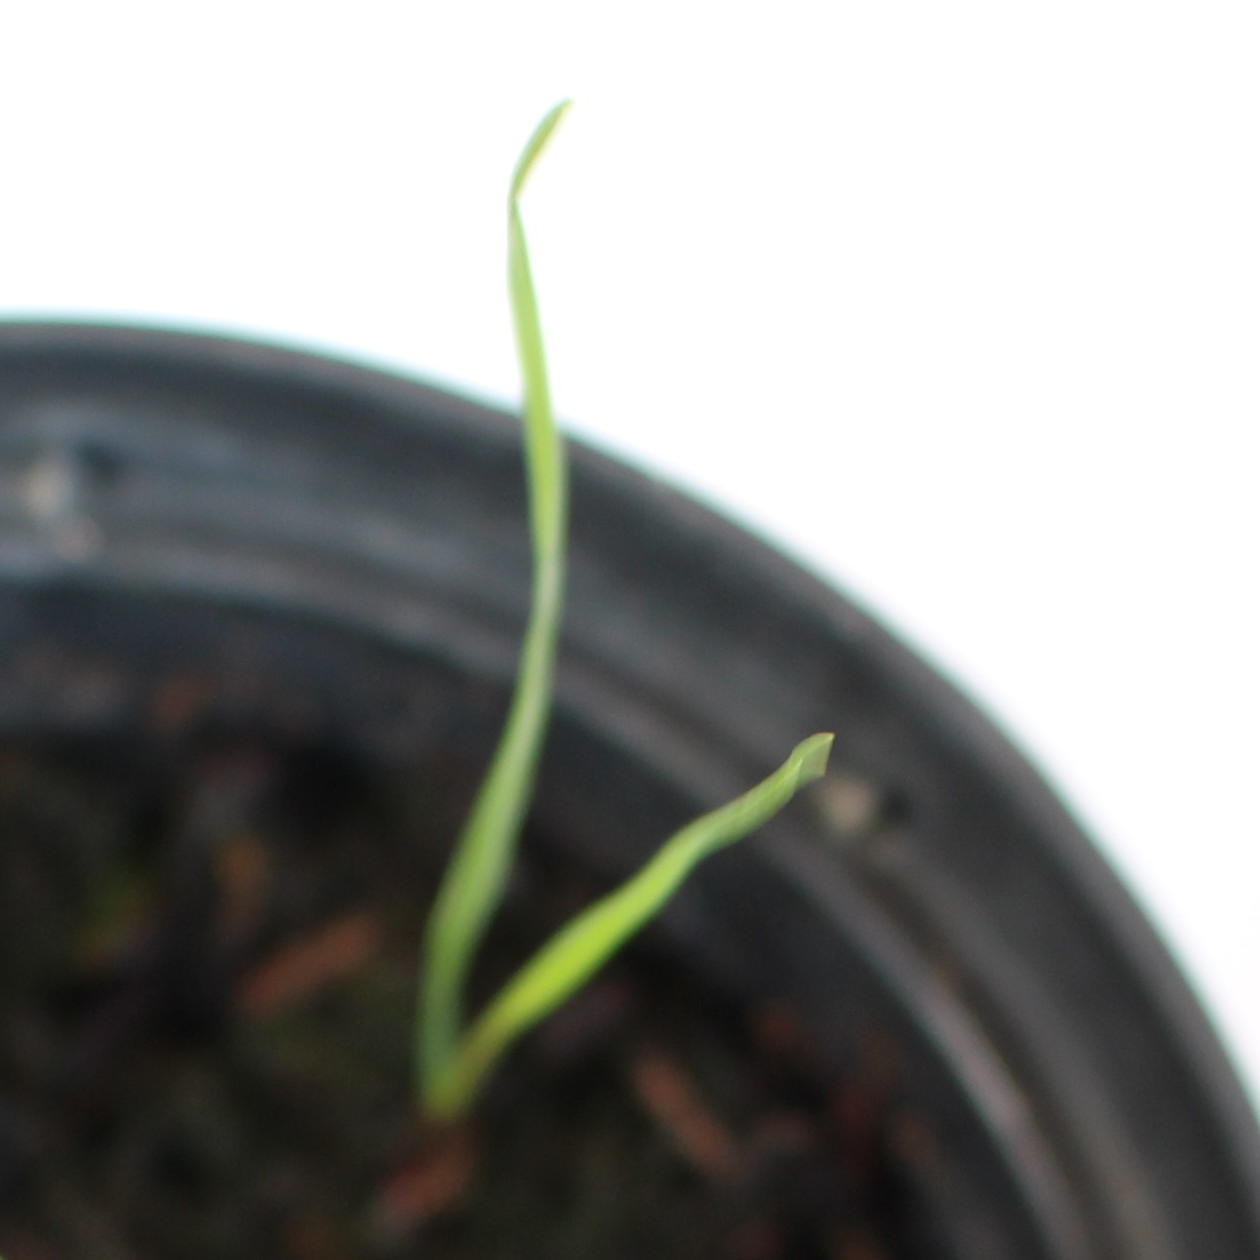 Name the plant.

Lolium multiflorum
